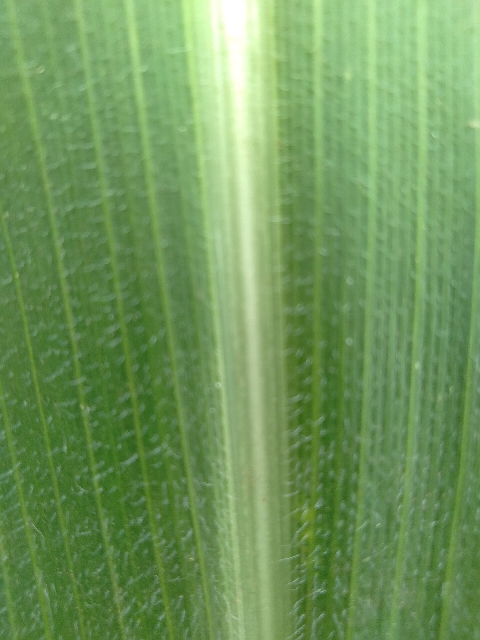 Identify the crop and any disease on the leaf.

maize, healthy
